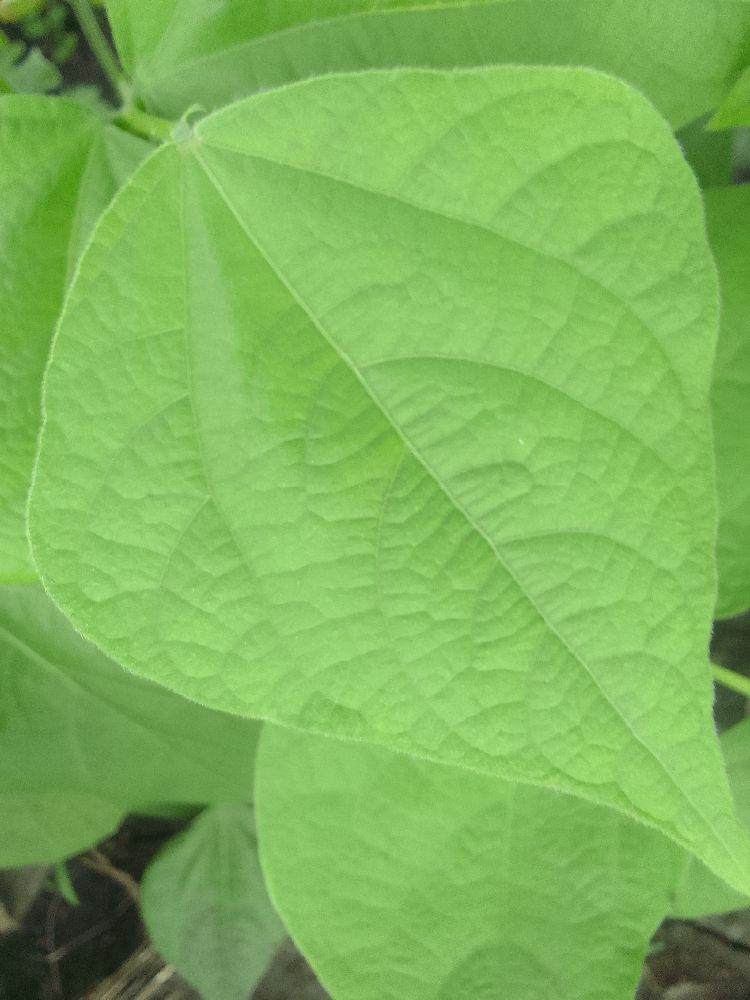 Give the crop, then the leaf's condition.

common bean, healthy
